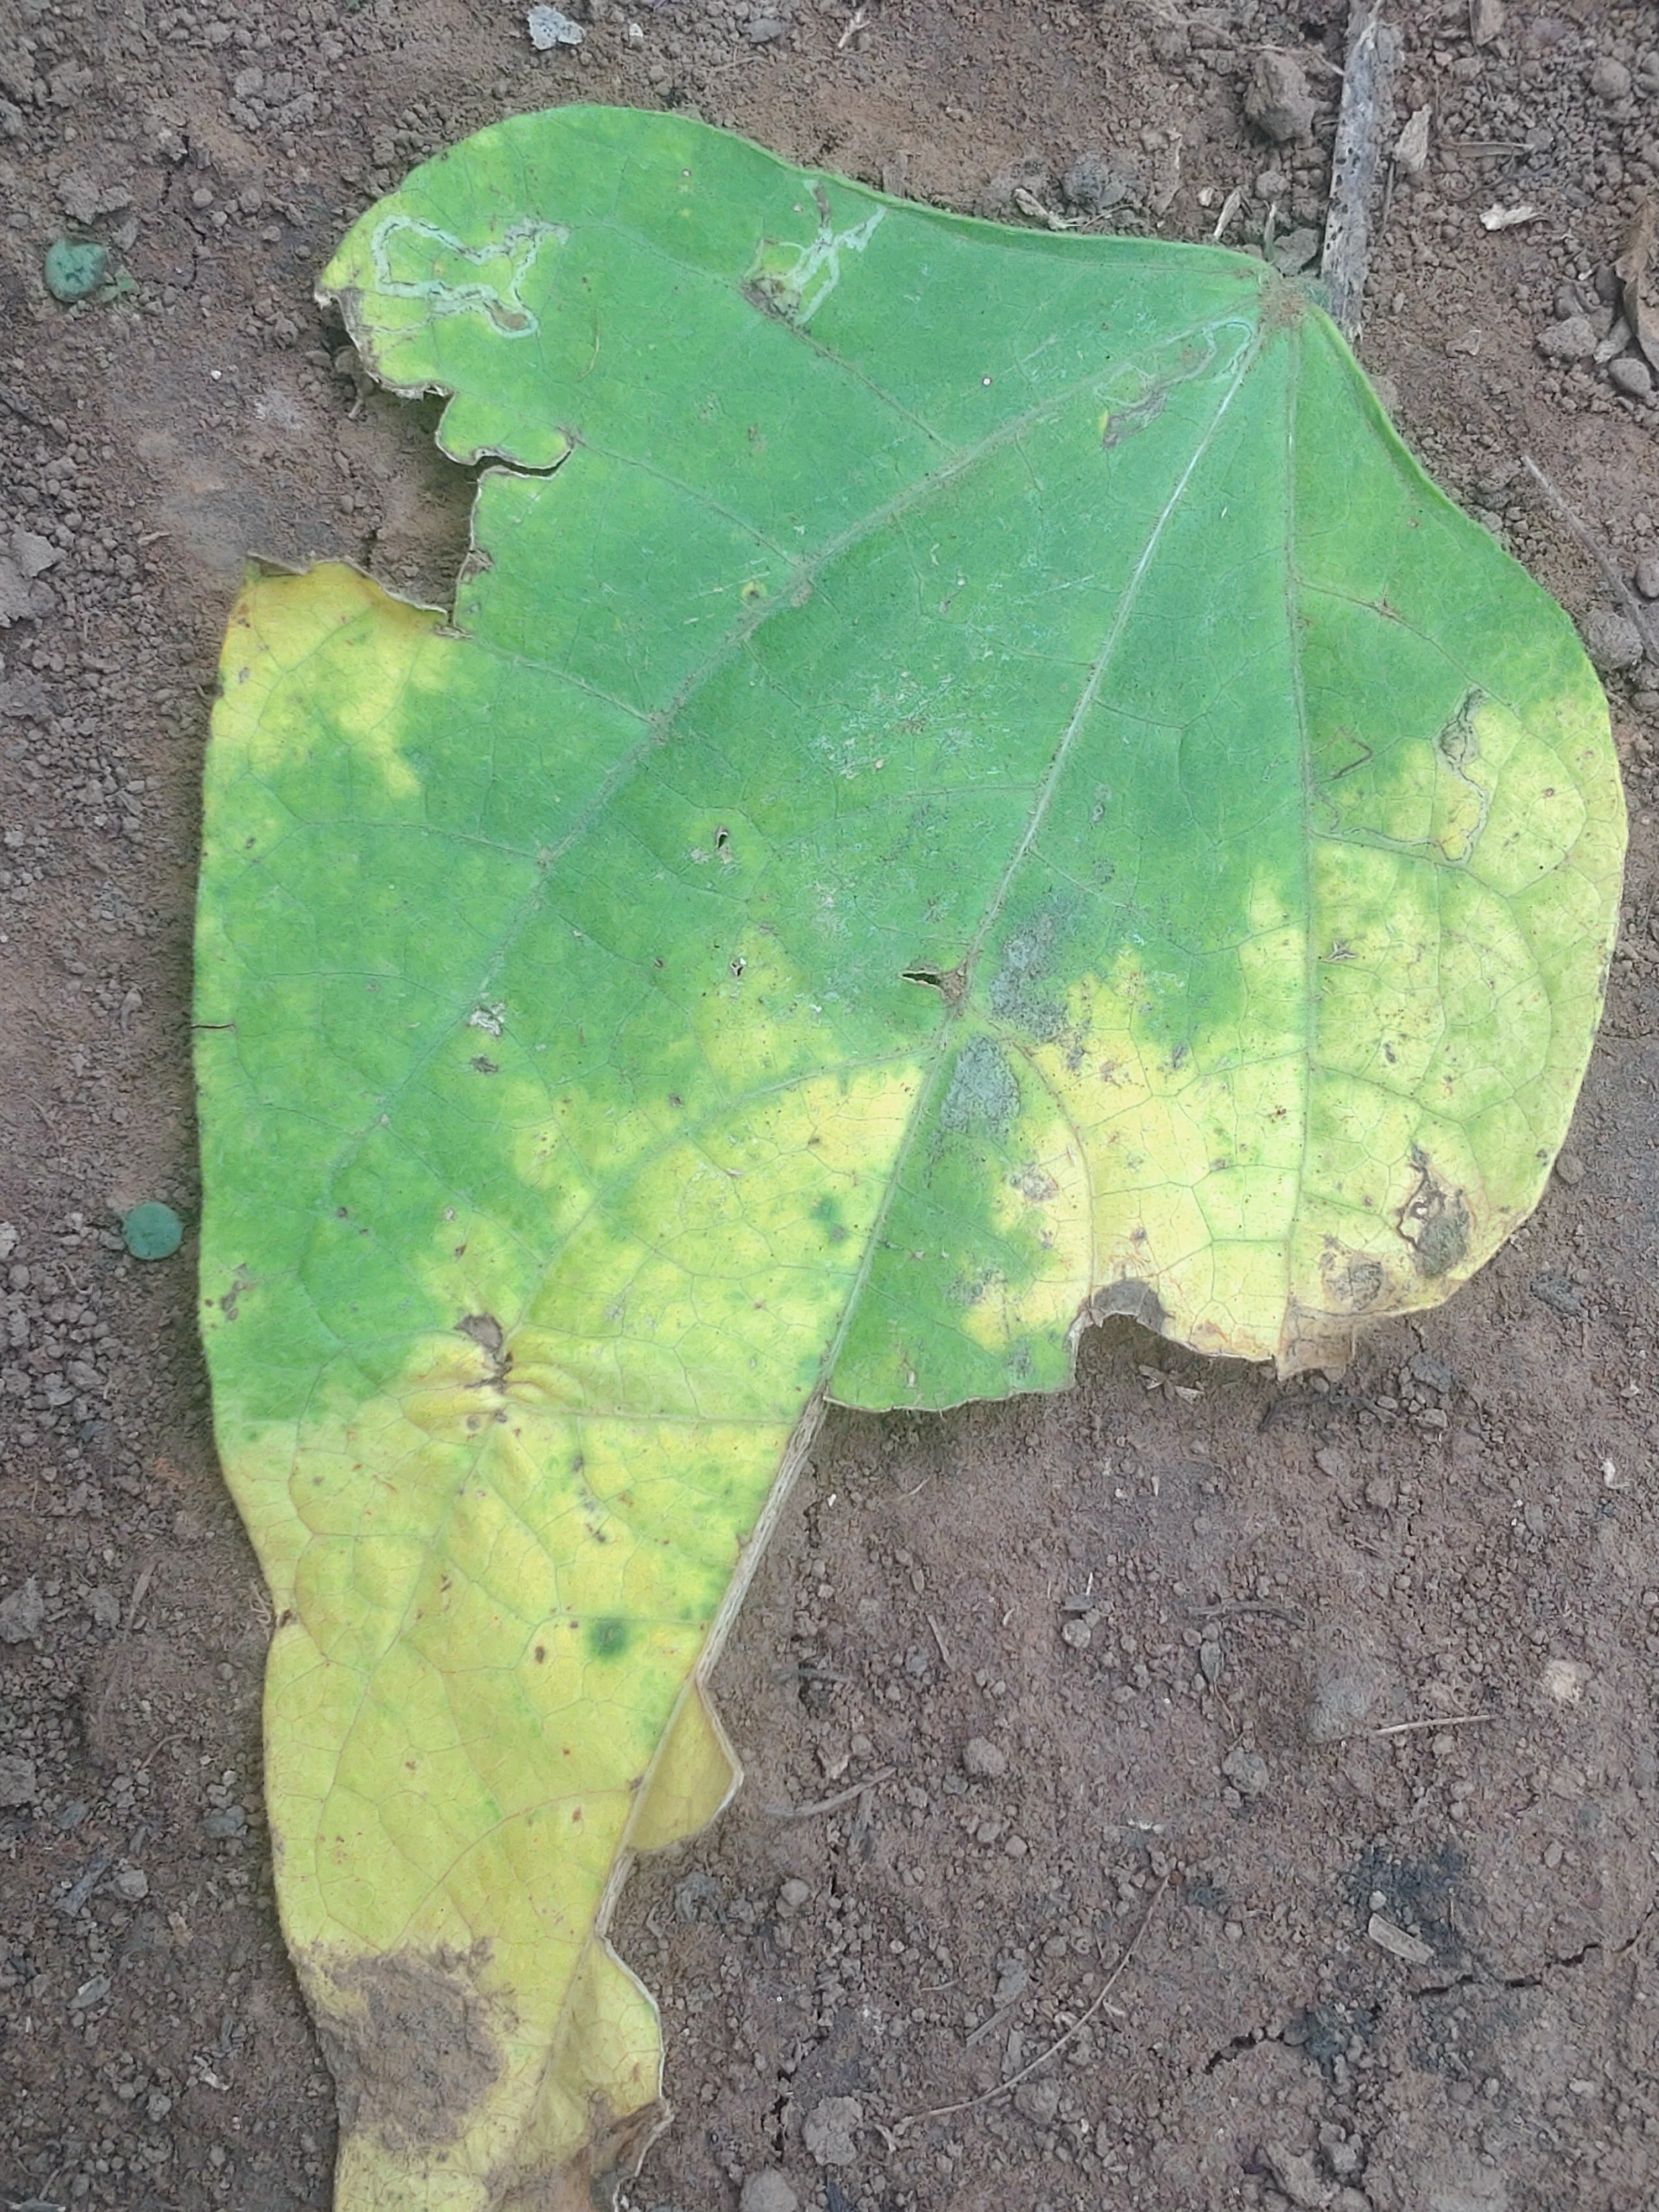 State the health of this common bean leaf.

anthracnose
